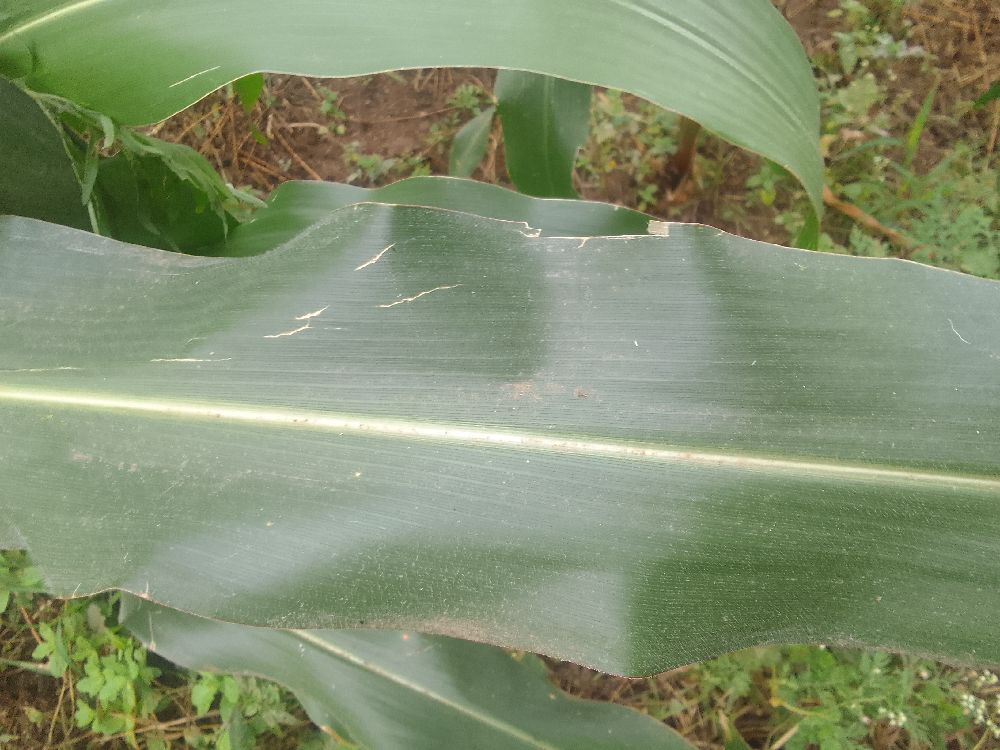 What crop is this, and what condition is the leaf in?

maize, healthy
